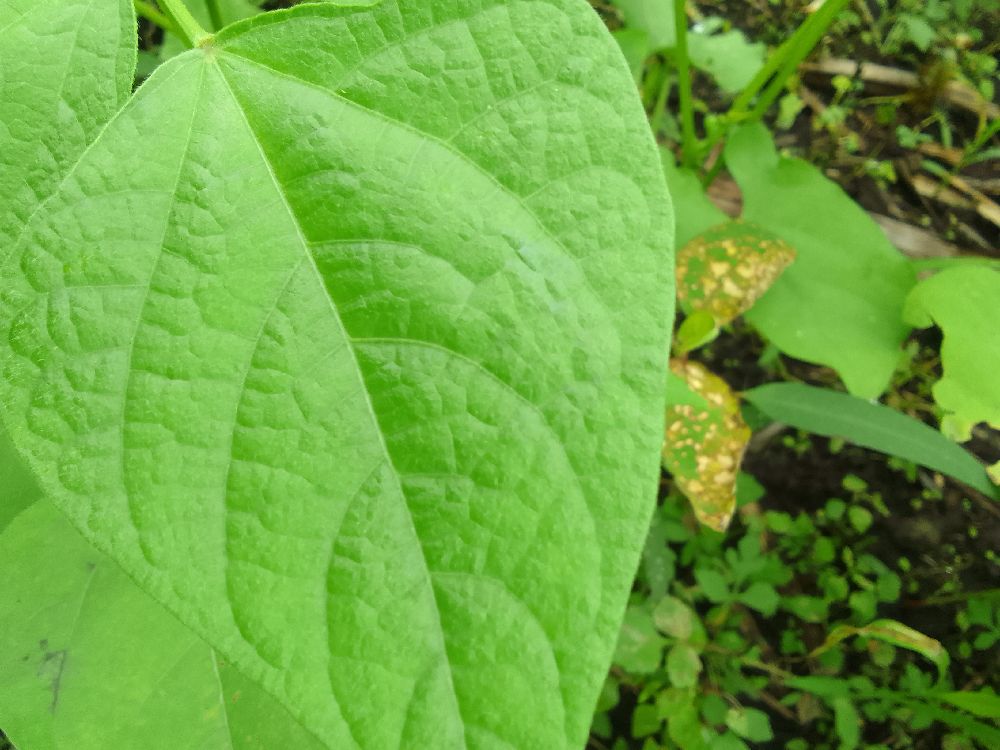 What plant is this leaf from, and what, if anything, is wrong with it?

common bean, healthy
